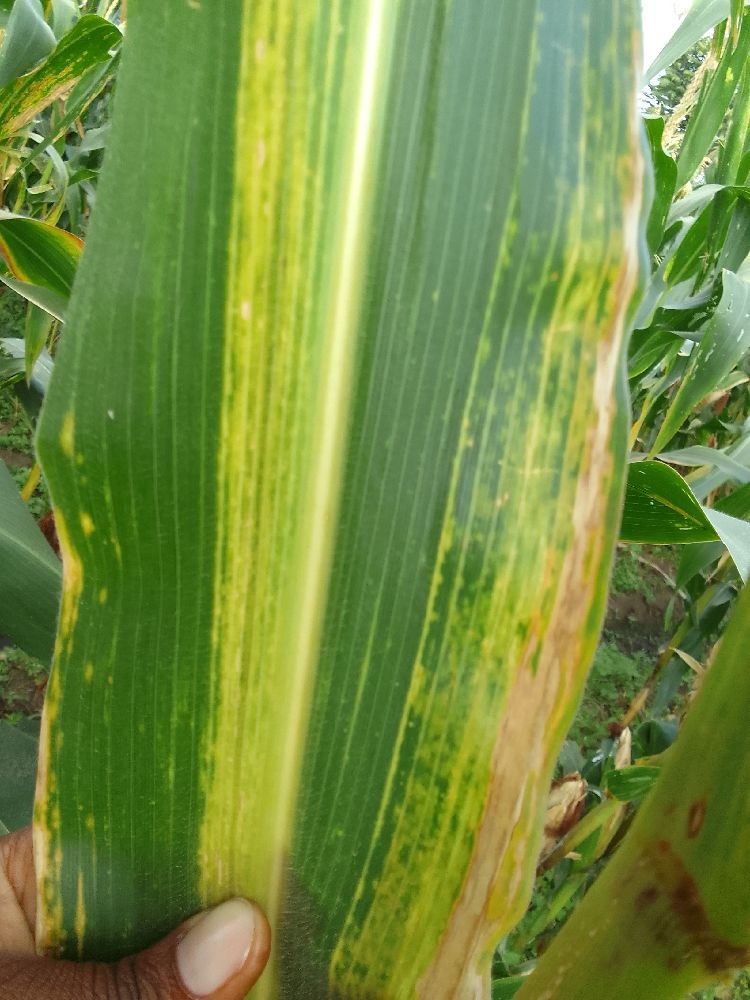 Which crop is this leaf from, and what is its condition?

maize, maize lethal necrosis
